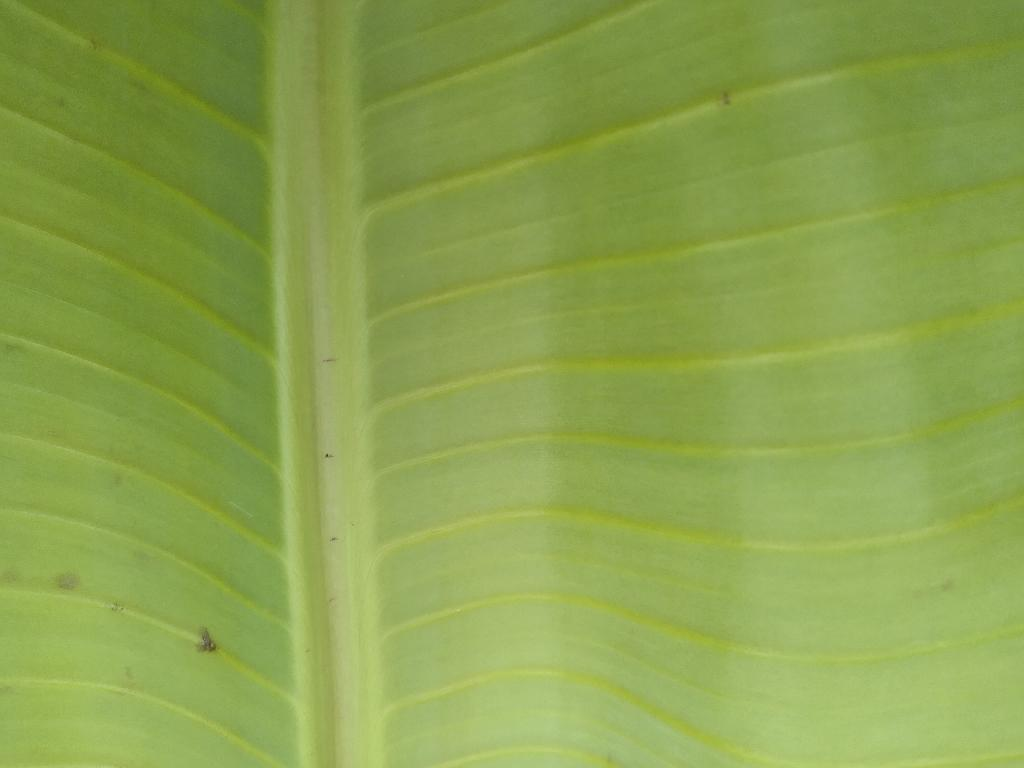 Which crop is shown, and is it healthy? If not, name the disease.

banana, healthy
